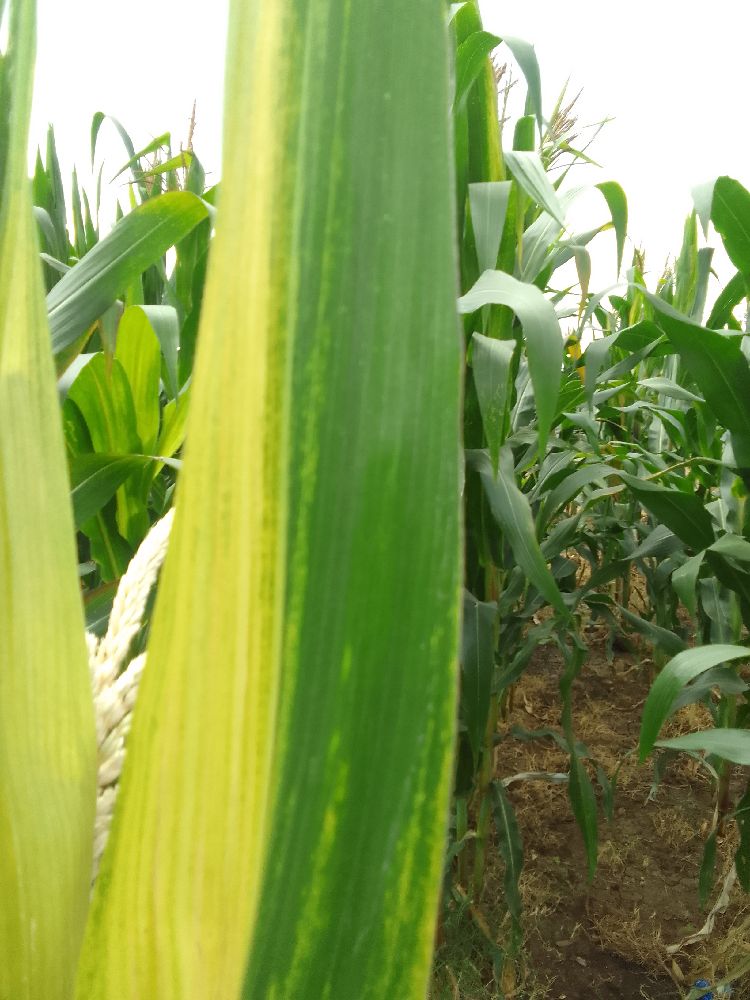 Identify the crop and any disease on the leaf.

maize, maize lethal necrosis
